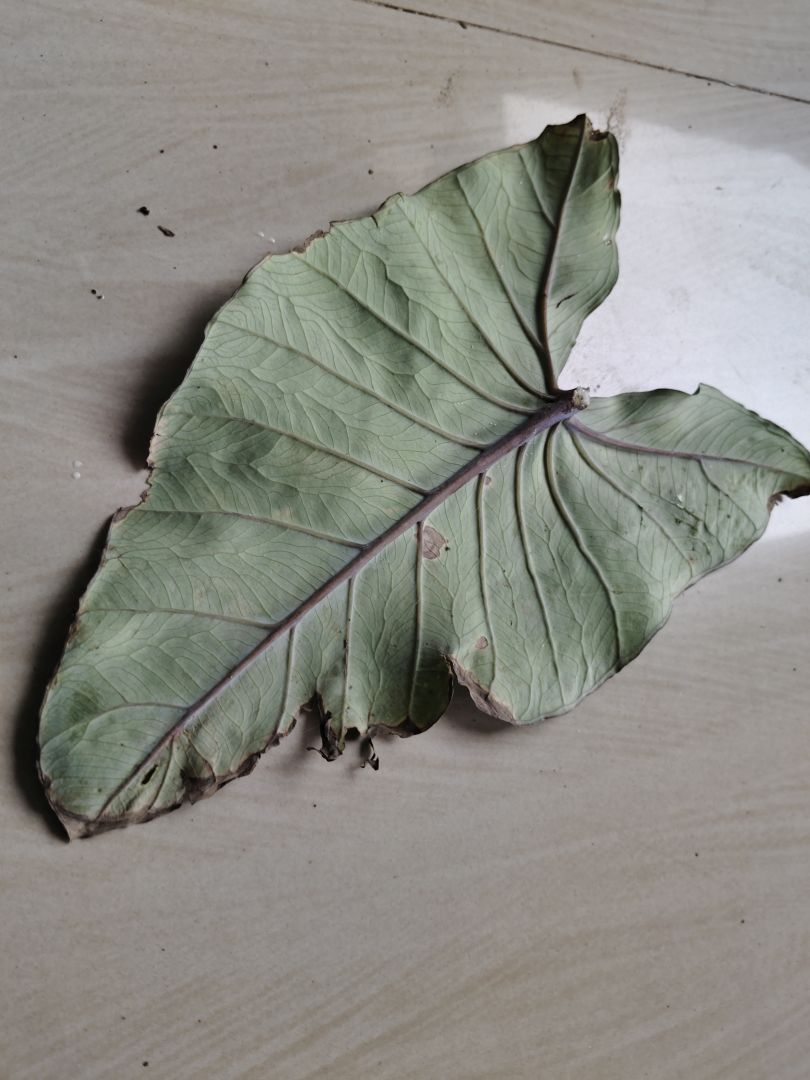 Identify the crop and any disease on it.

taro, leaf blight
